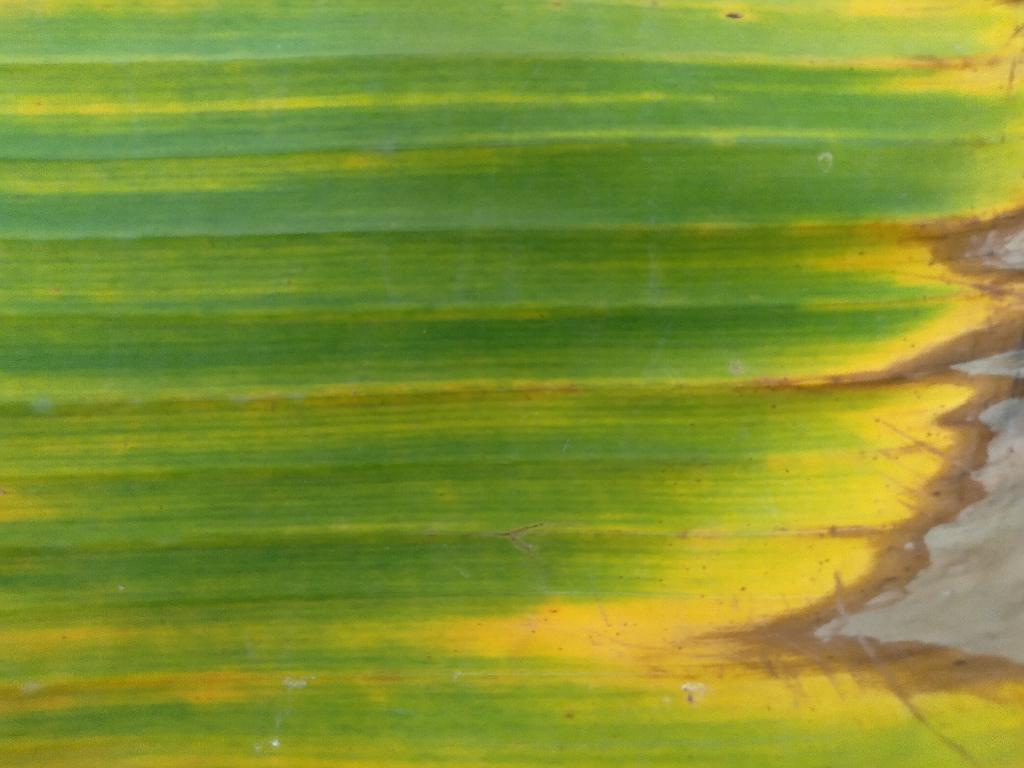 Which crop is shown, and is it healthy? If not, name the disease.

banana, fusarium wilt race 1
